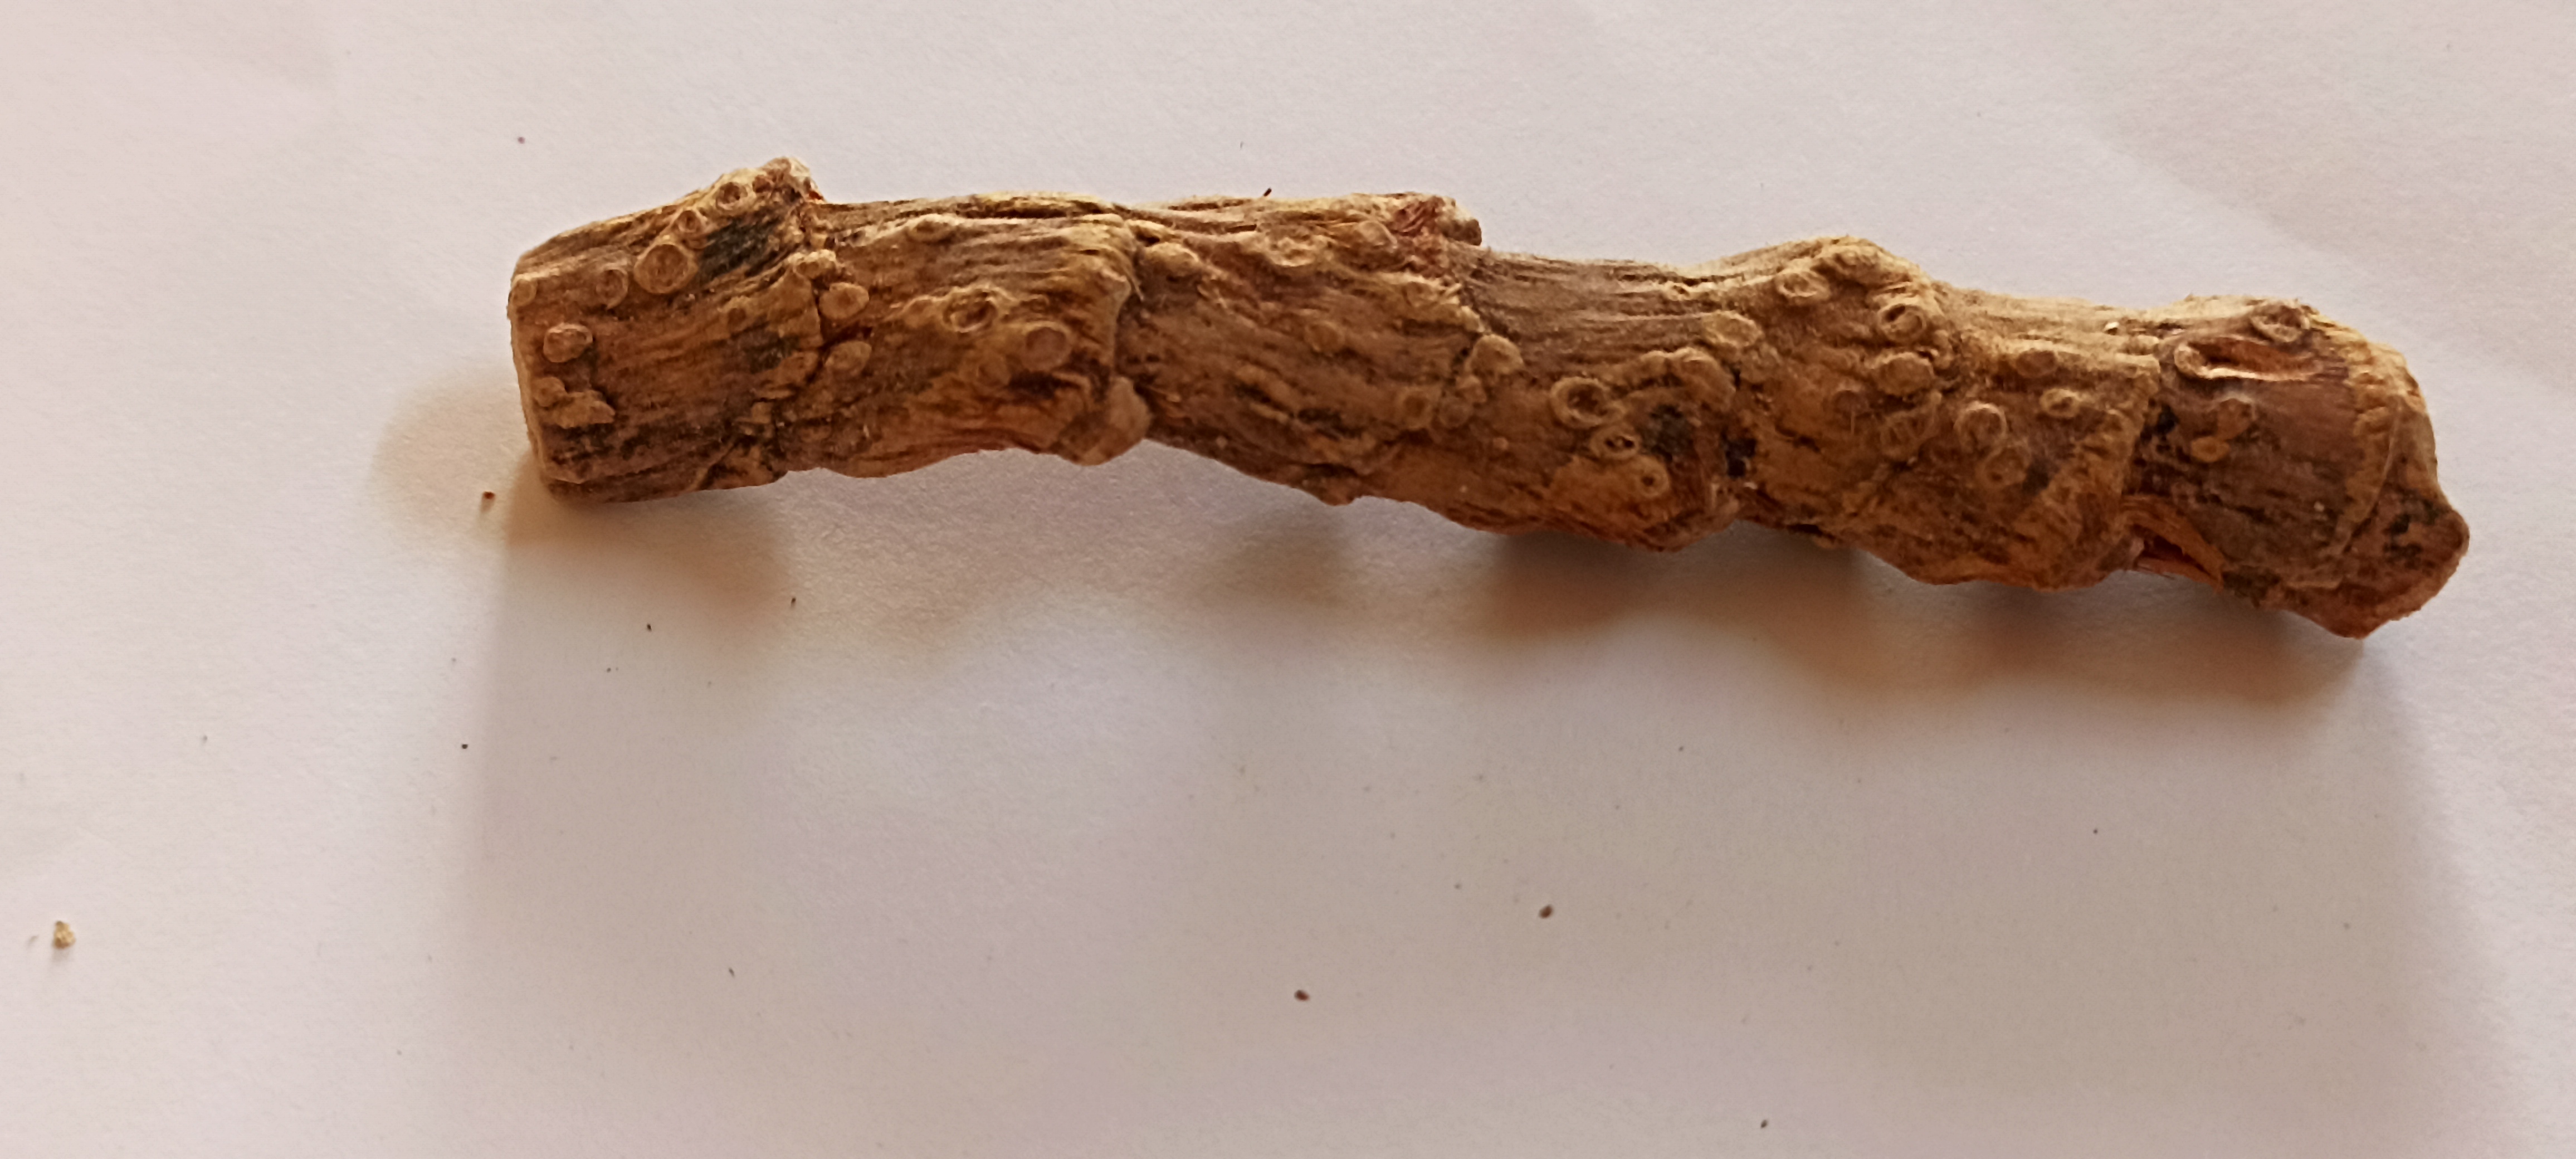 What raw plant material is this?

vekhand
